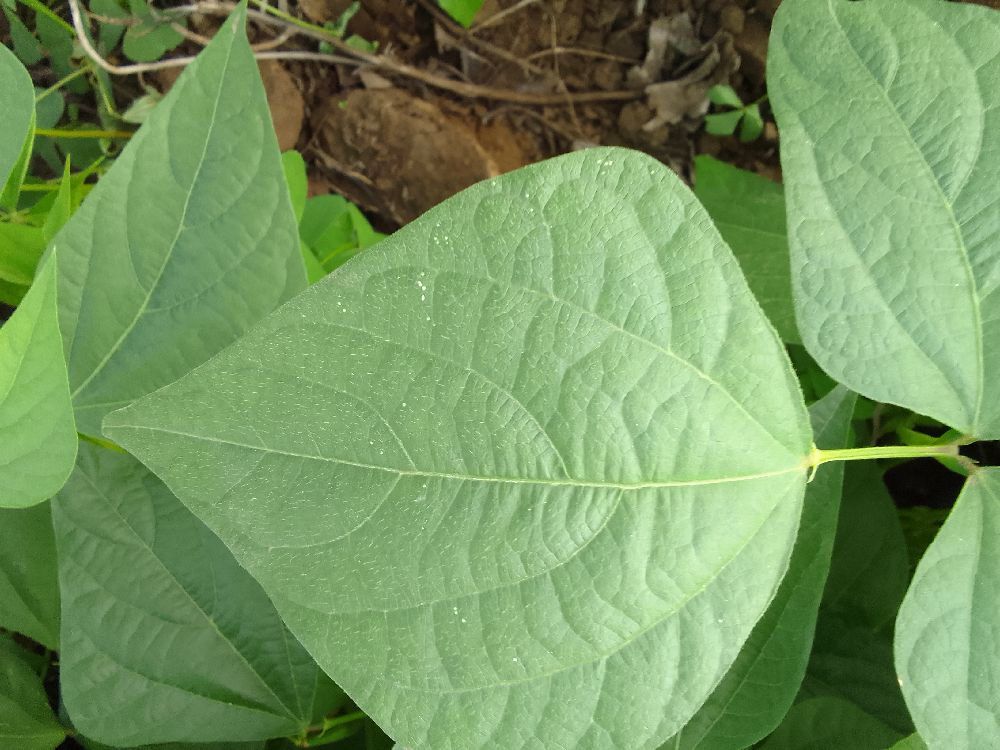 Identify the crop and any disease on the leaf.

common bean, healthy
